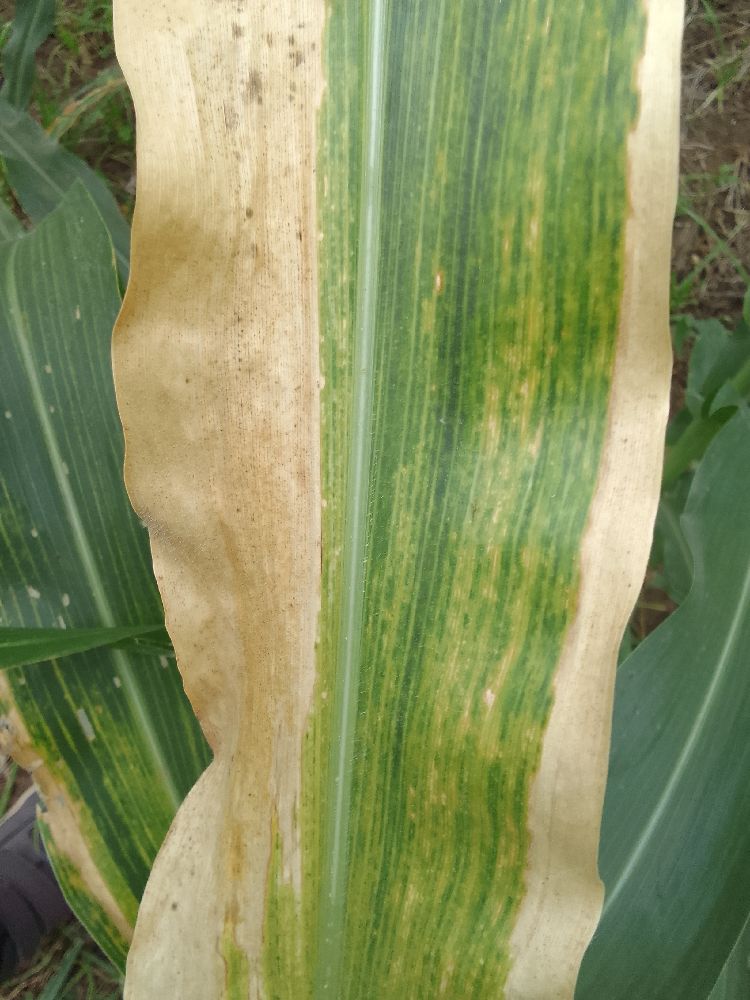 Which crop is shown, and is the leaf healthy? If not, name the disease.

maize, maize lethal necrosis
